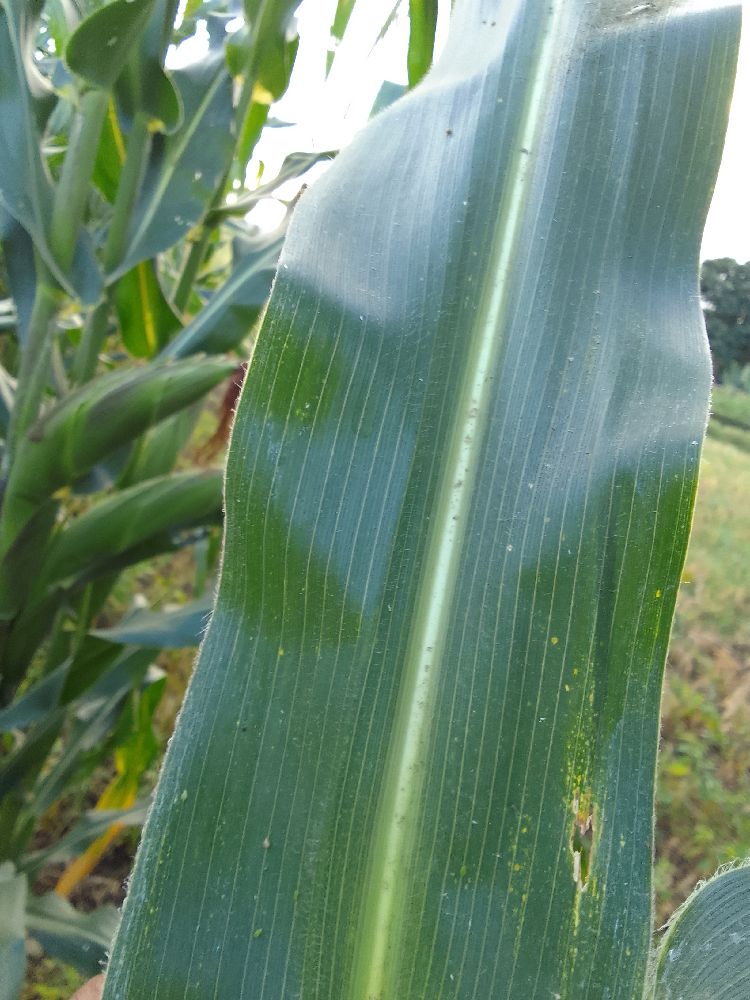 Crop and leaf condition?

maize, healthy
